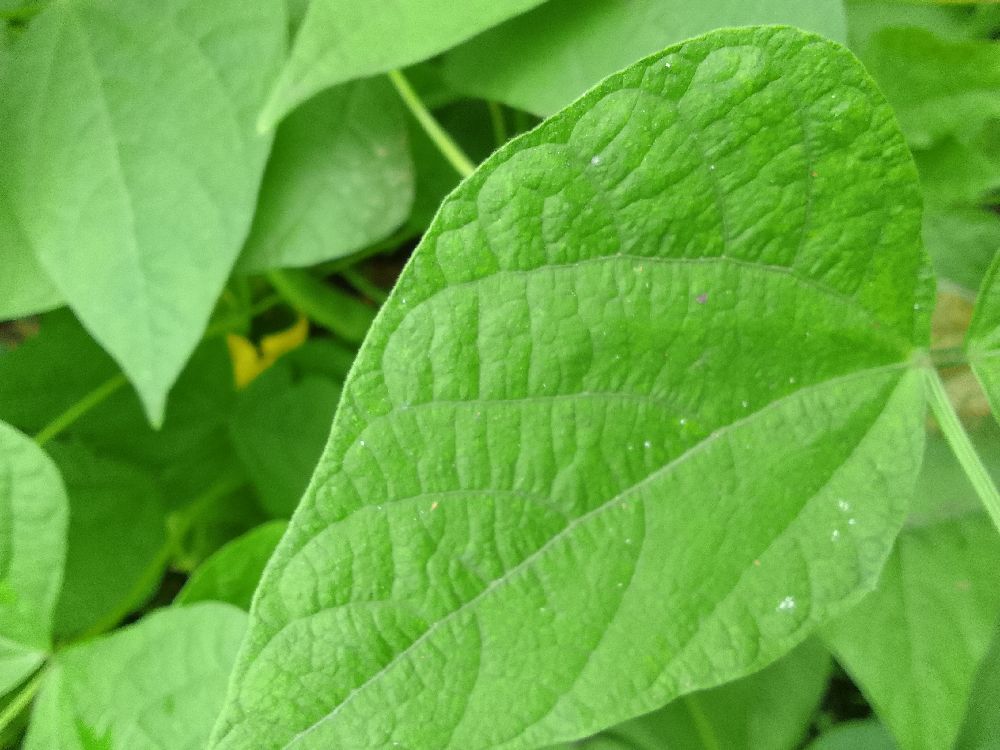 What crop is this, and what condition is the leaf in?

common bean, healthy
